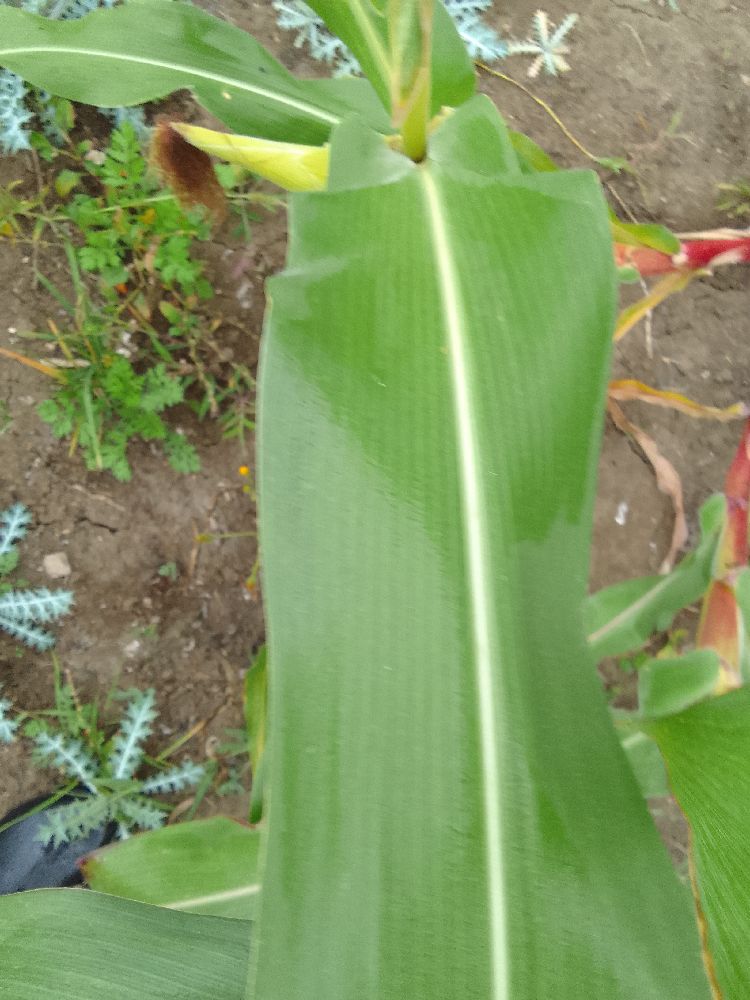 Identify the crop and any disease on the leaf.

maize, healthy
